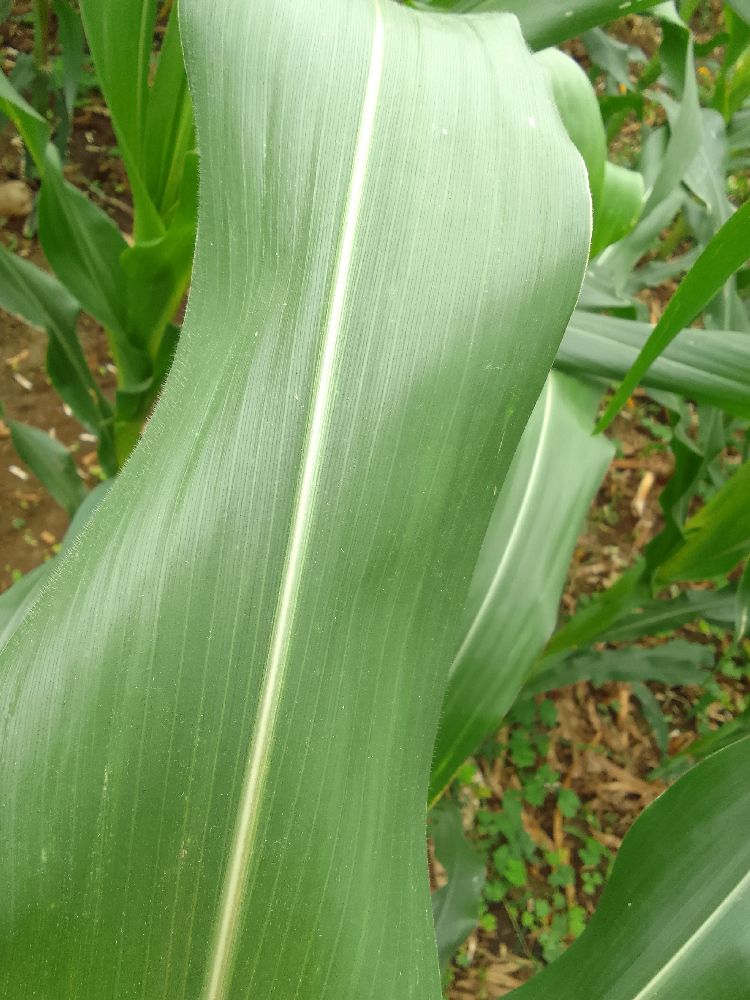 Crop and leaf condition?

maize, healthy
